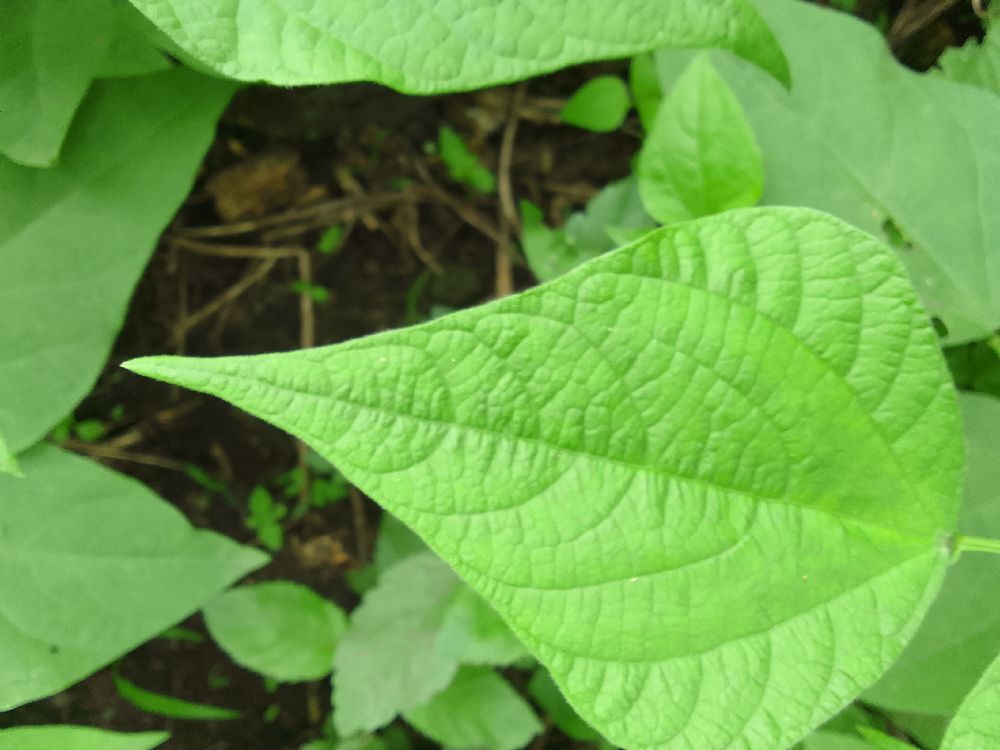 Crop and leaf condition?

common bean, healthy
